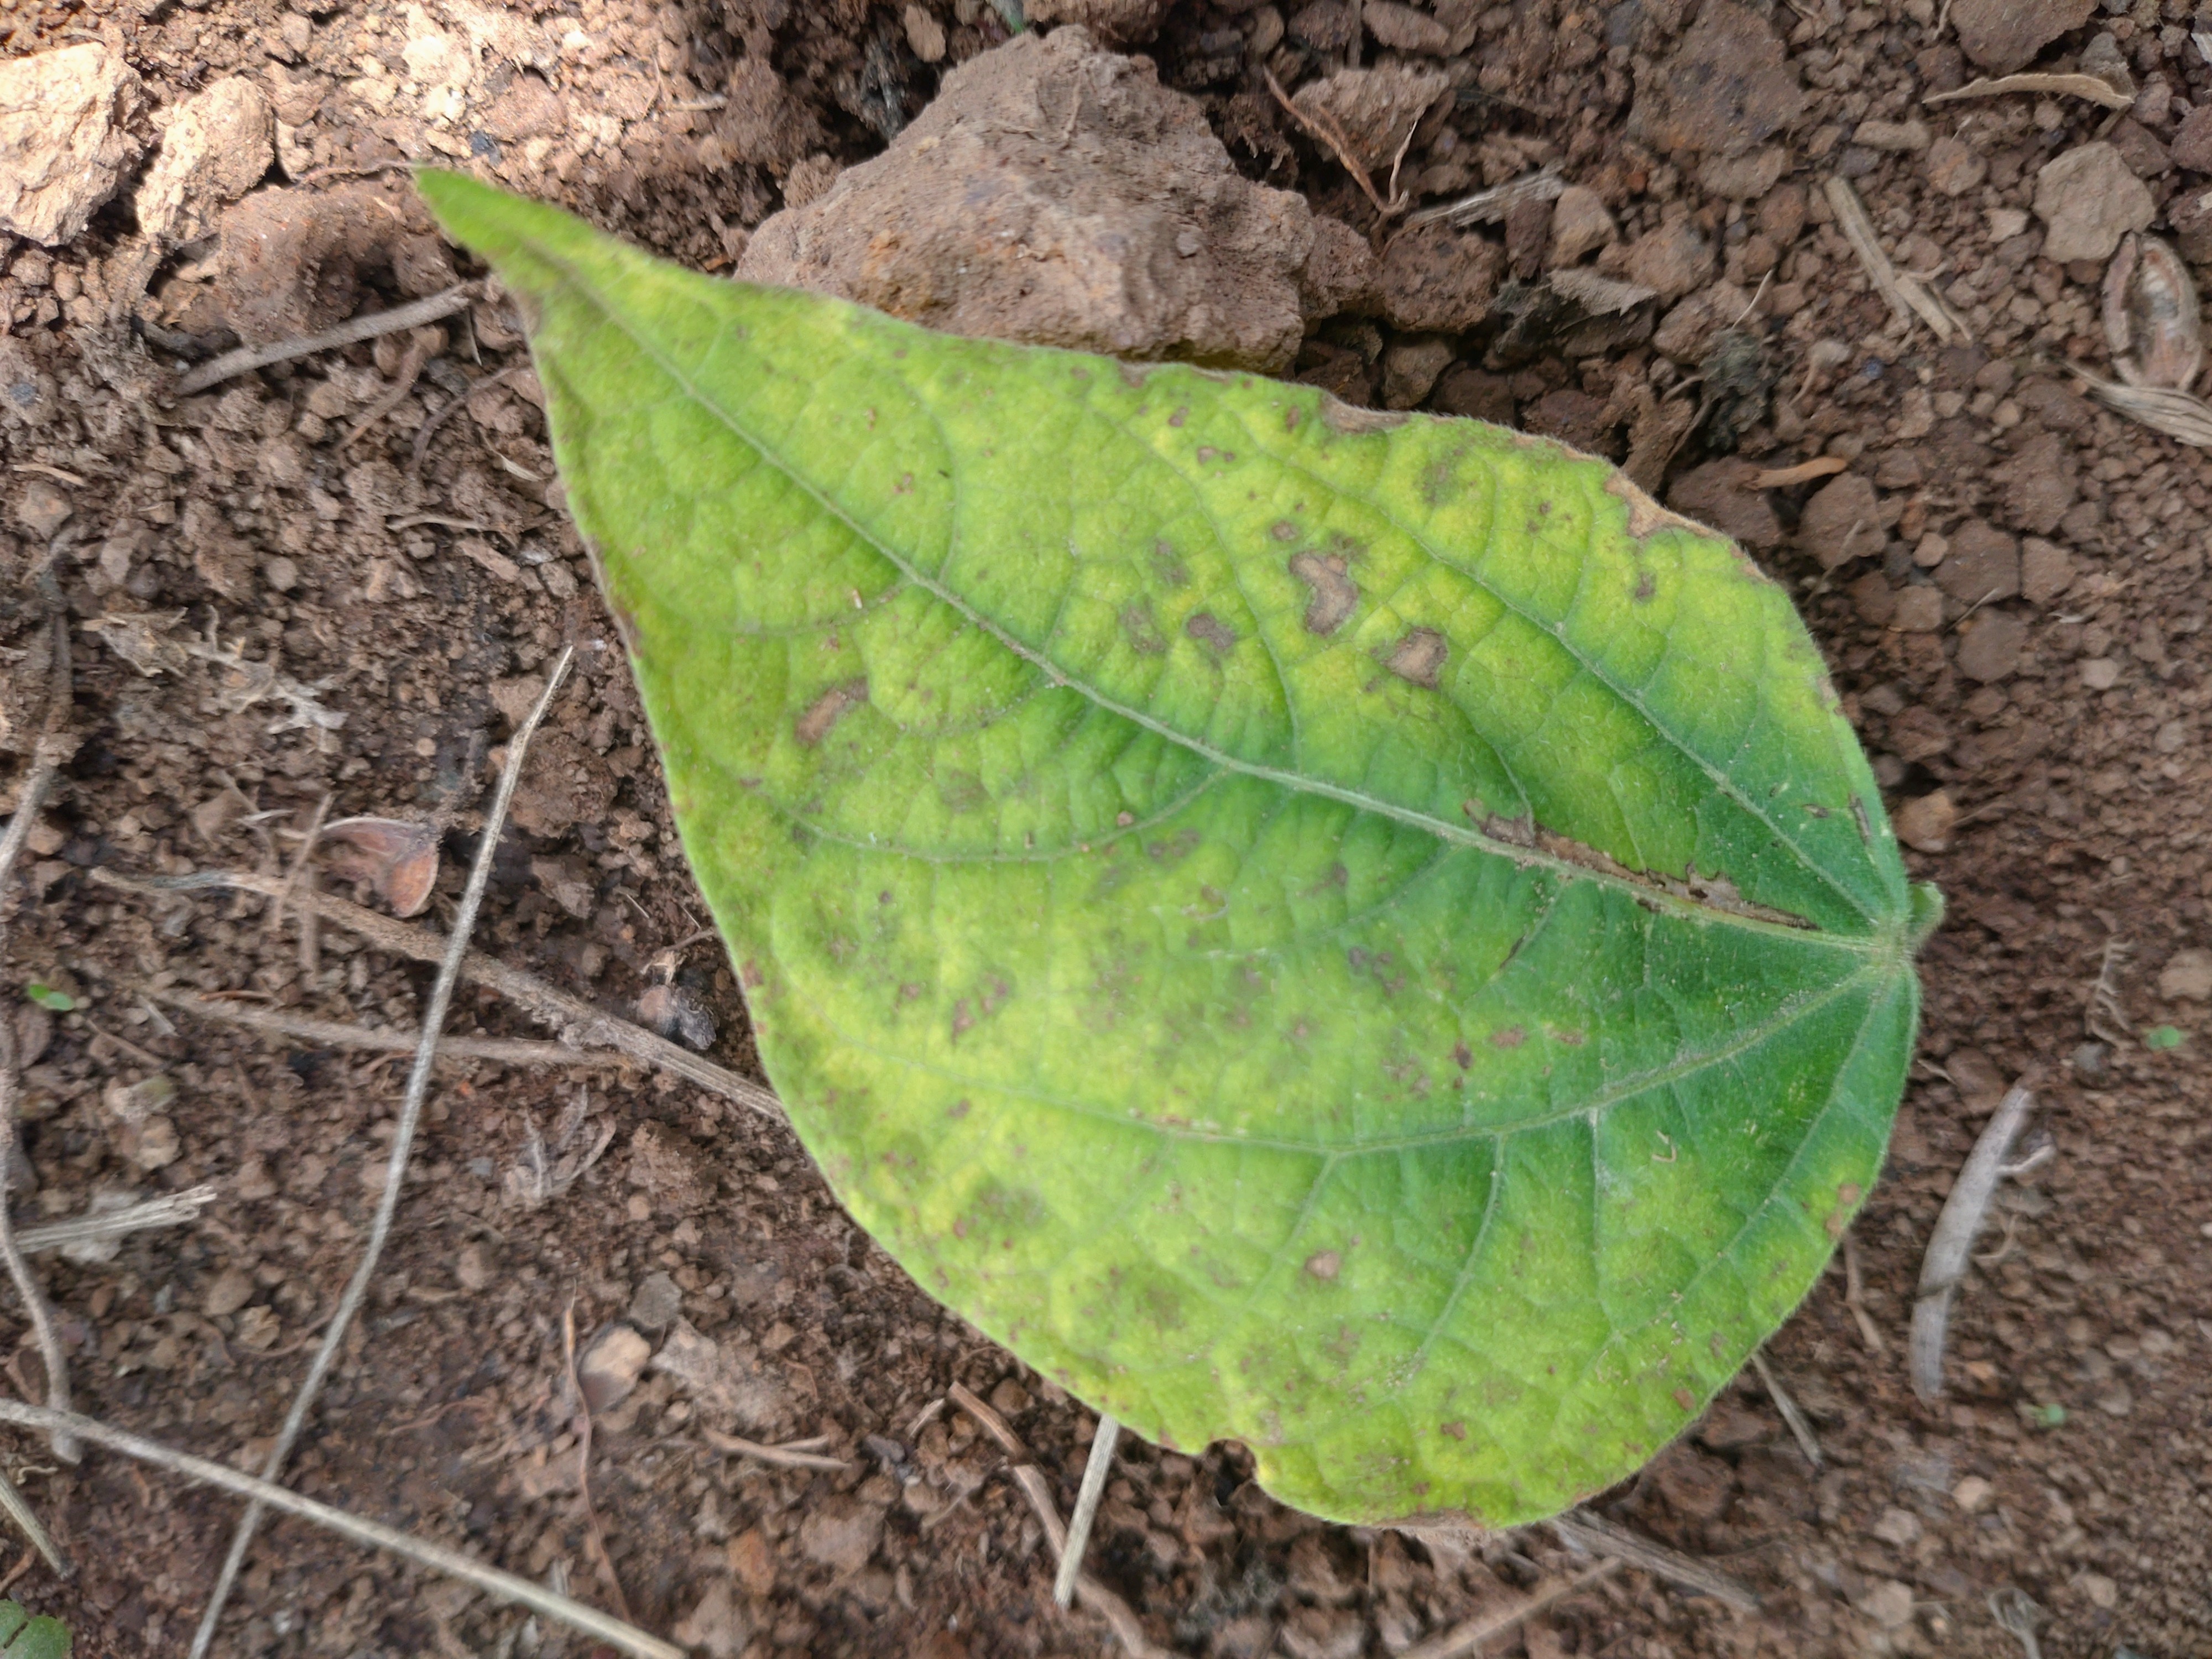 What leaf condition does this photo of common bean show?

rust
